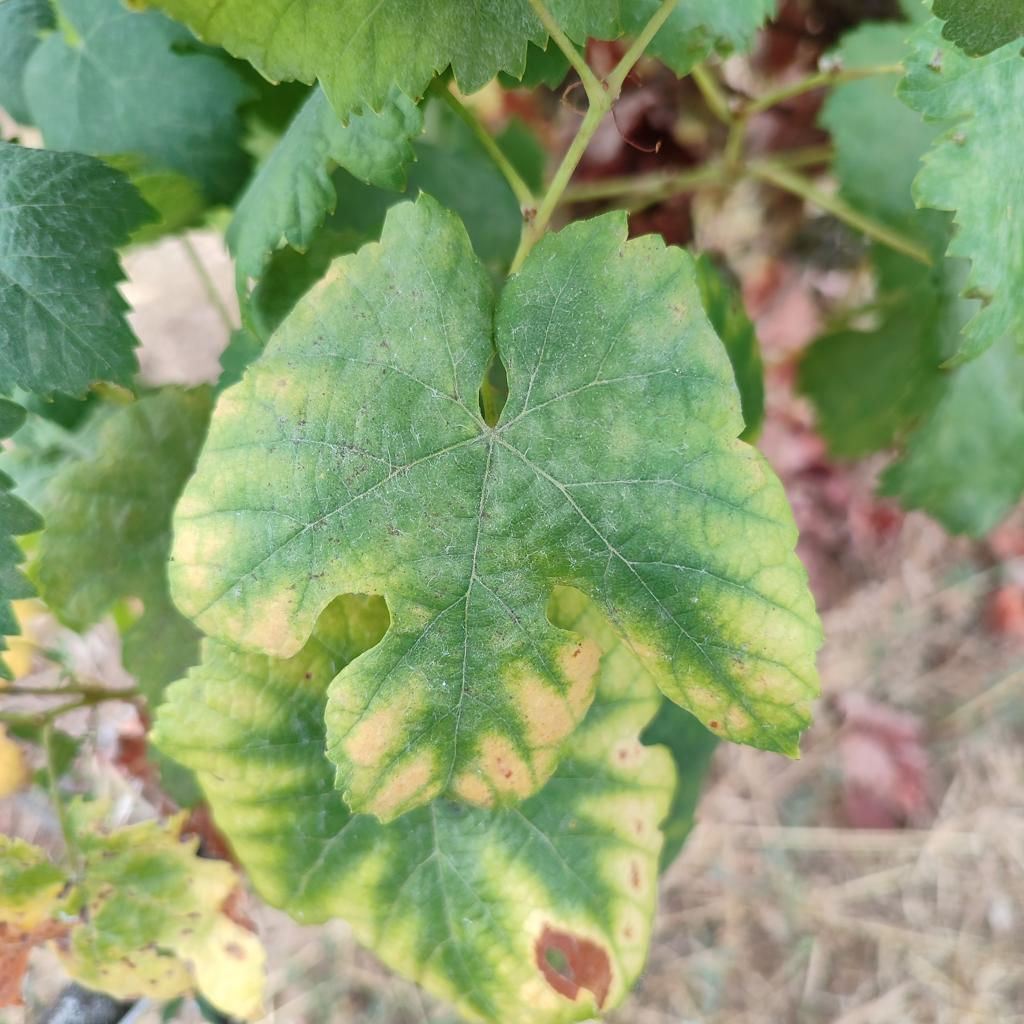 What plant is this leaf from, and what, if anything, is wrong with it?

grapevine, esca complex
